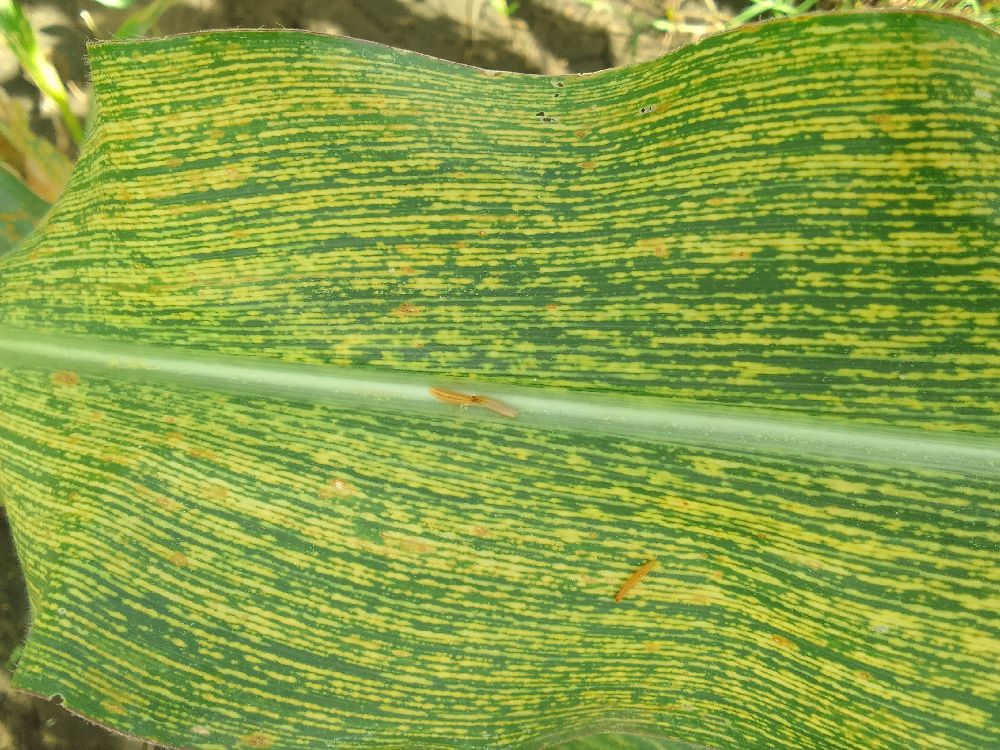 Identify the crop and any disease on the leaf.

maize, maize streak virus
